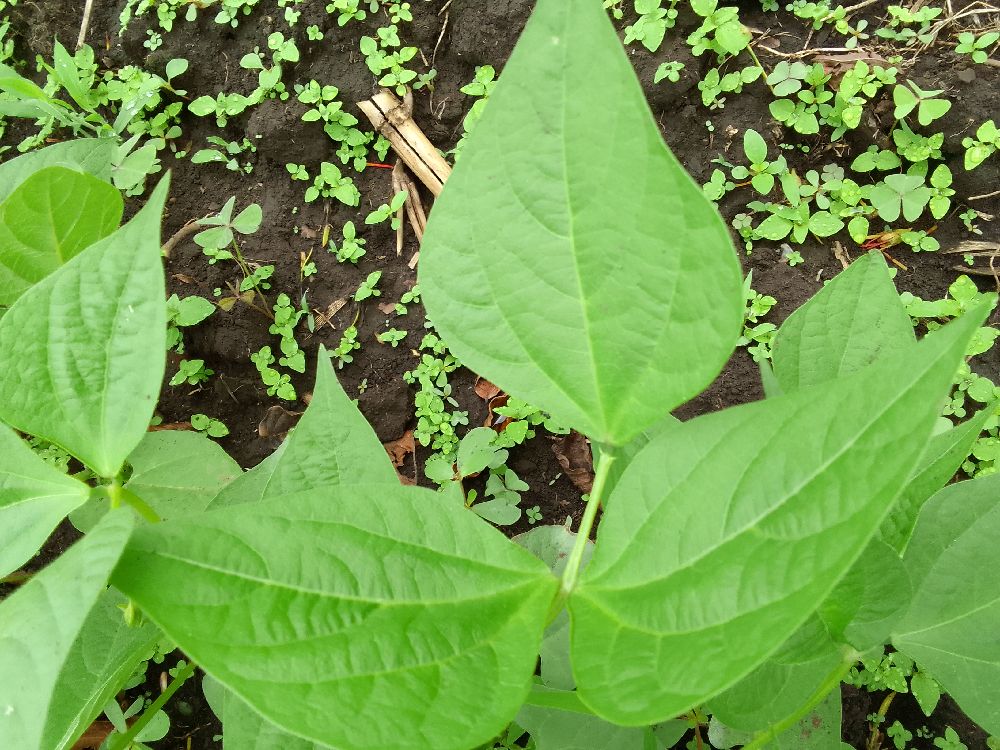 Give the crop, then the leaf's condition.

common bean, healthy
